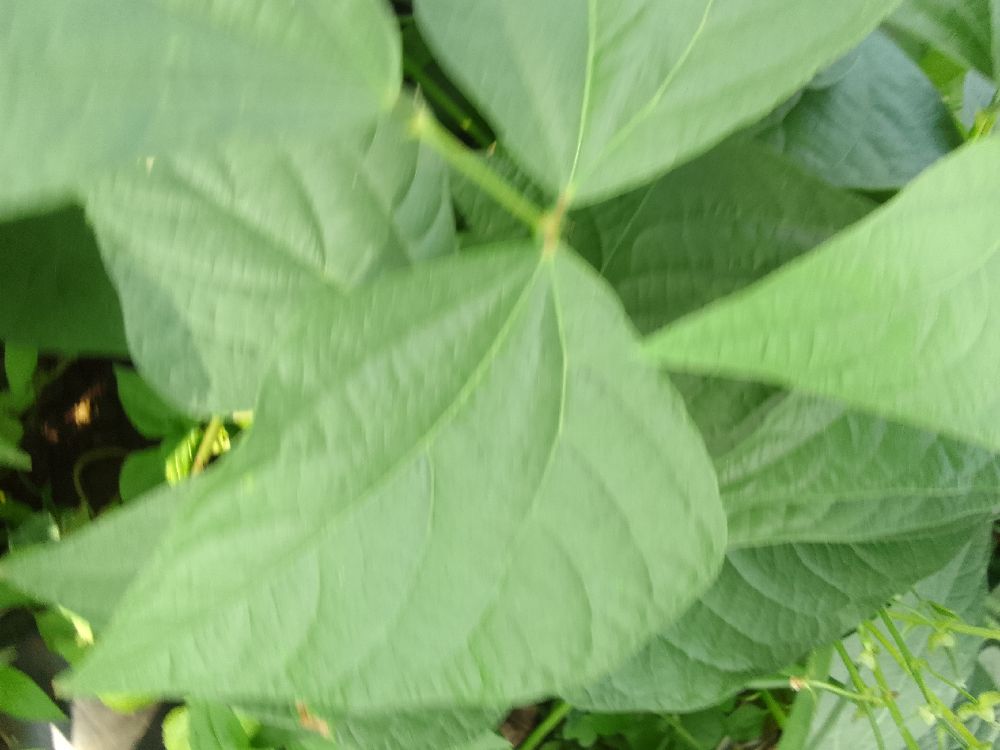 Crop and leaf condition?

common bean, healthy
